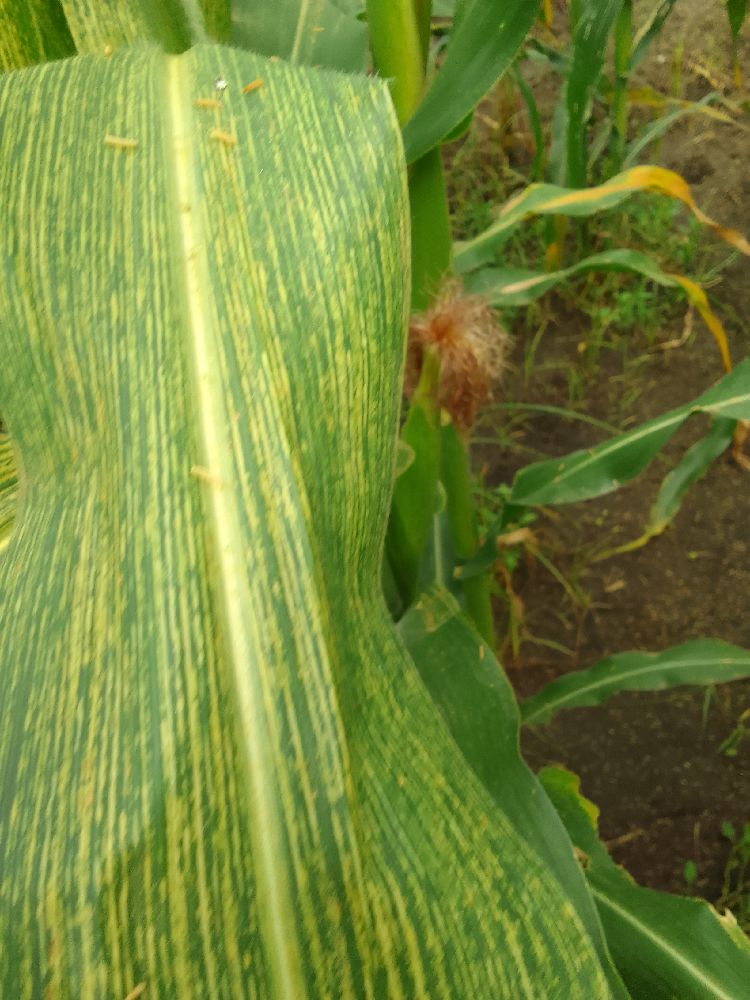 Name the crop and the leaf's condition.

maize, maize streak virus
